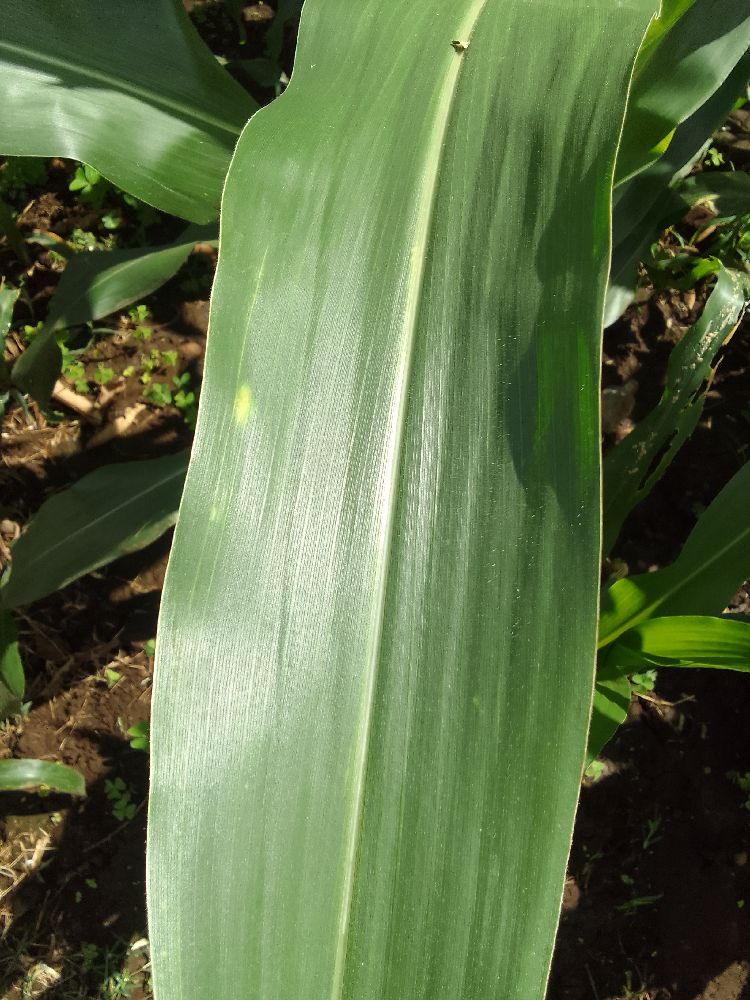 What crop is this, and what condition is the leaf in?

maize, healthy
